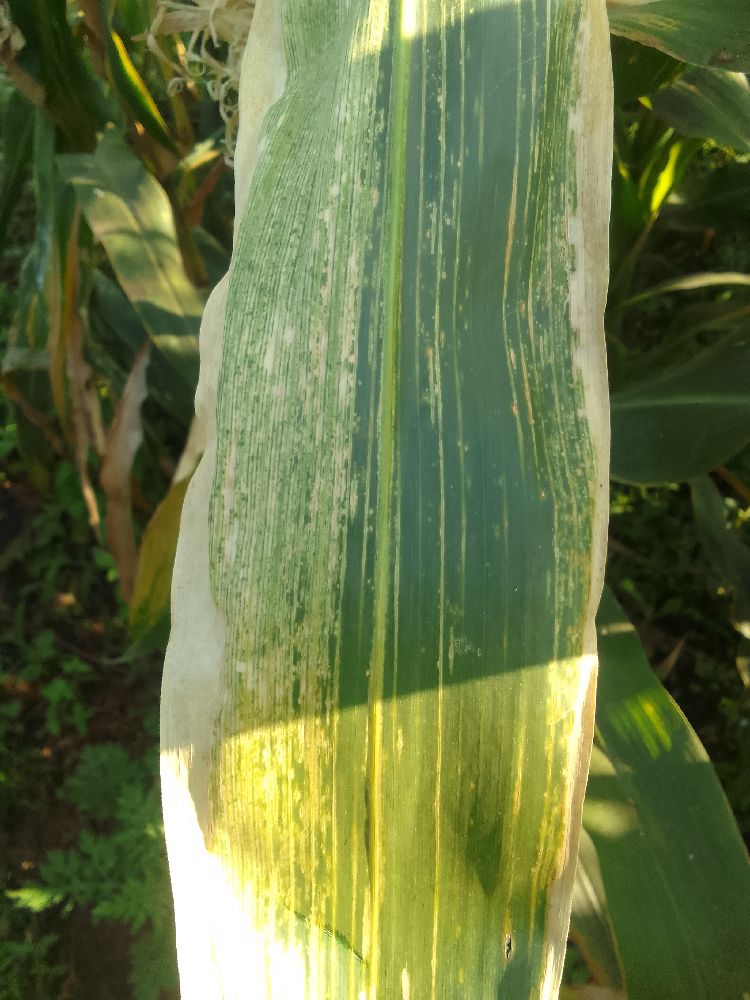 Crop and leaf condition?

maize, maize lethal necrosis
